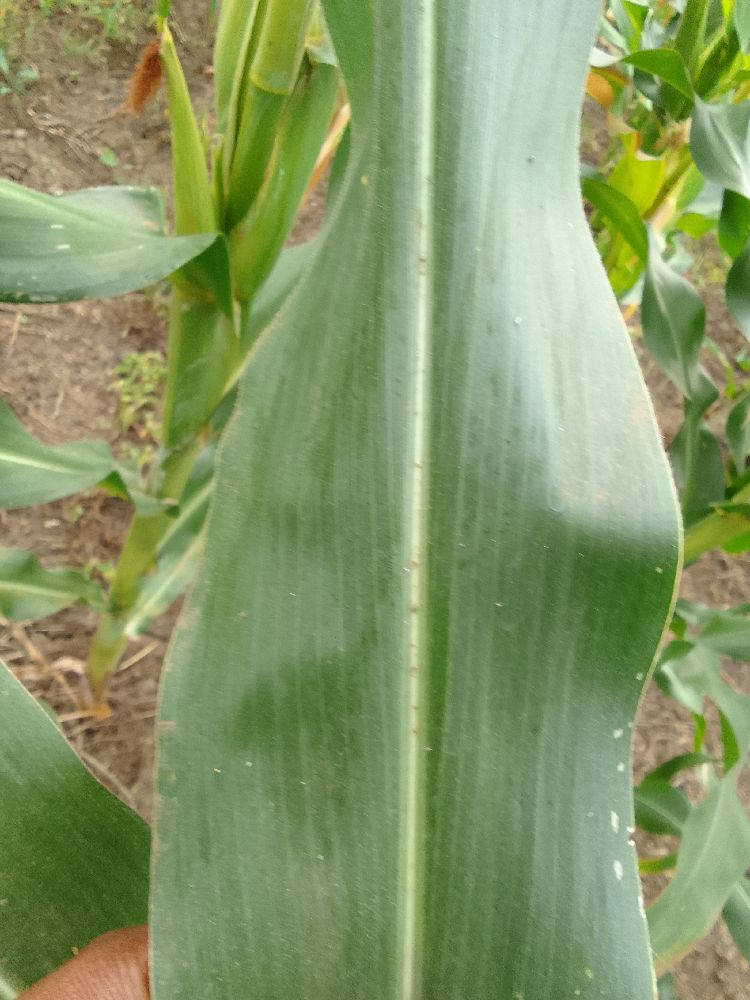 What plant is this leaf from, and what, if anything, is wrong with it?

maize, healthy
